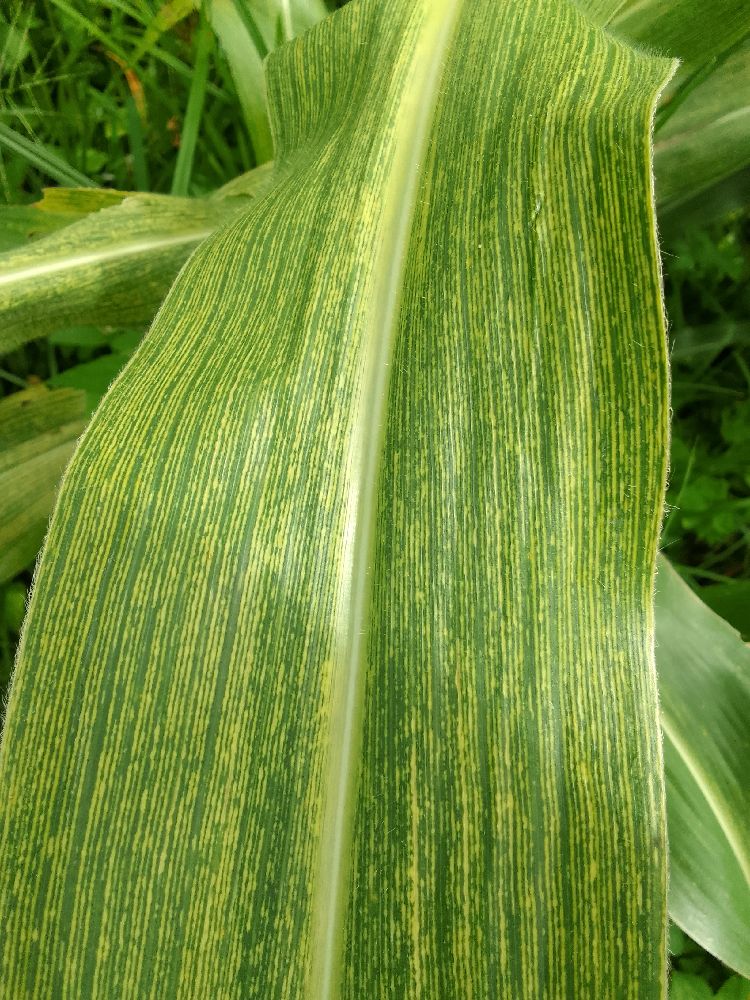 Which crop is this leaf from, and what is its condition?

maize, maize streak virus
